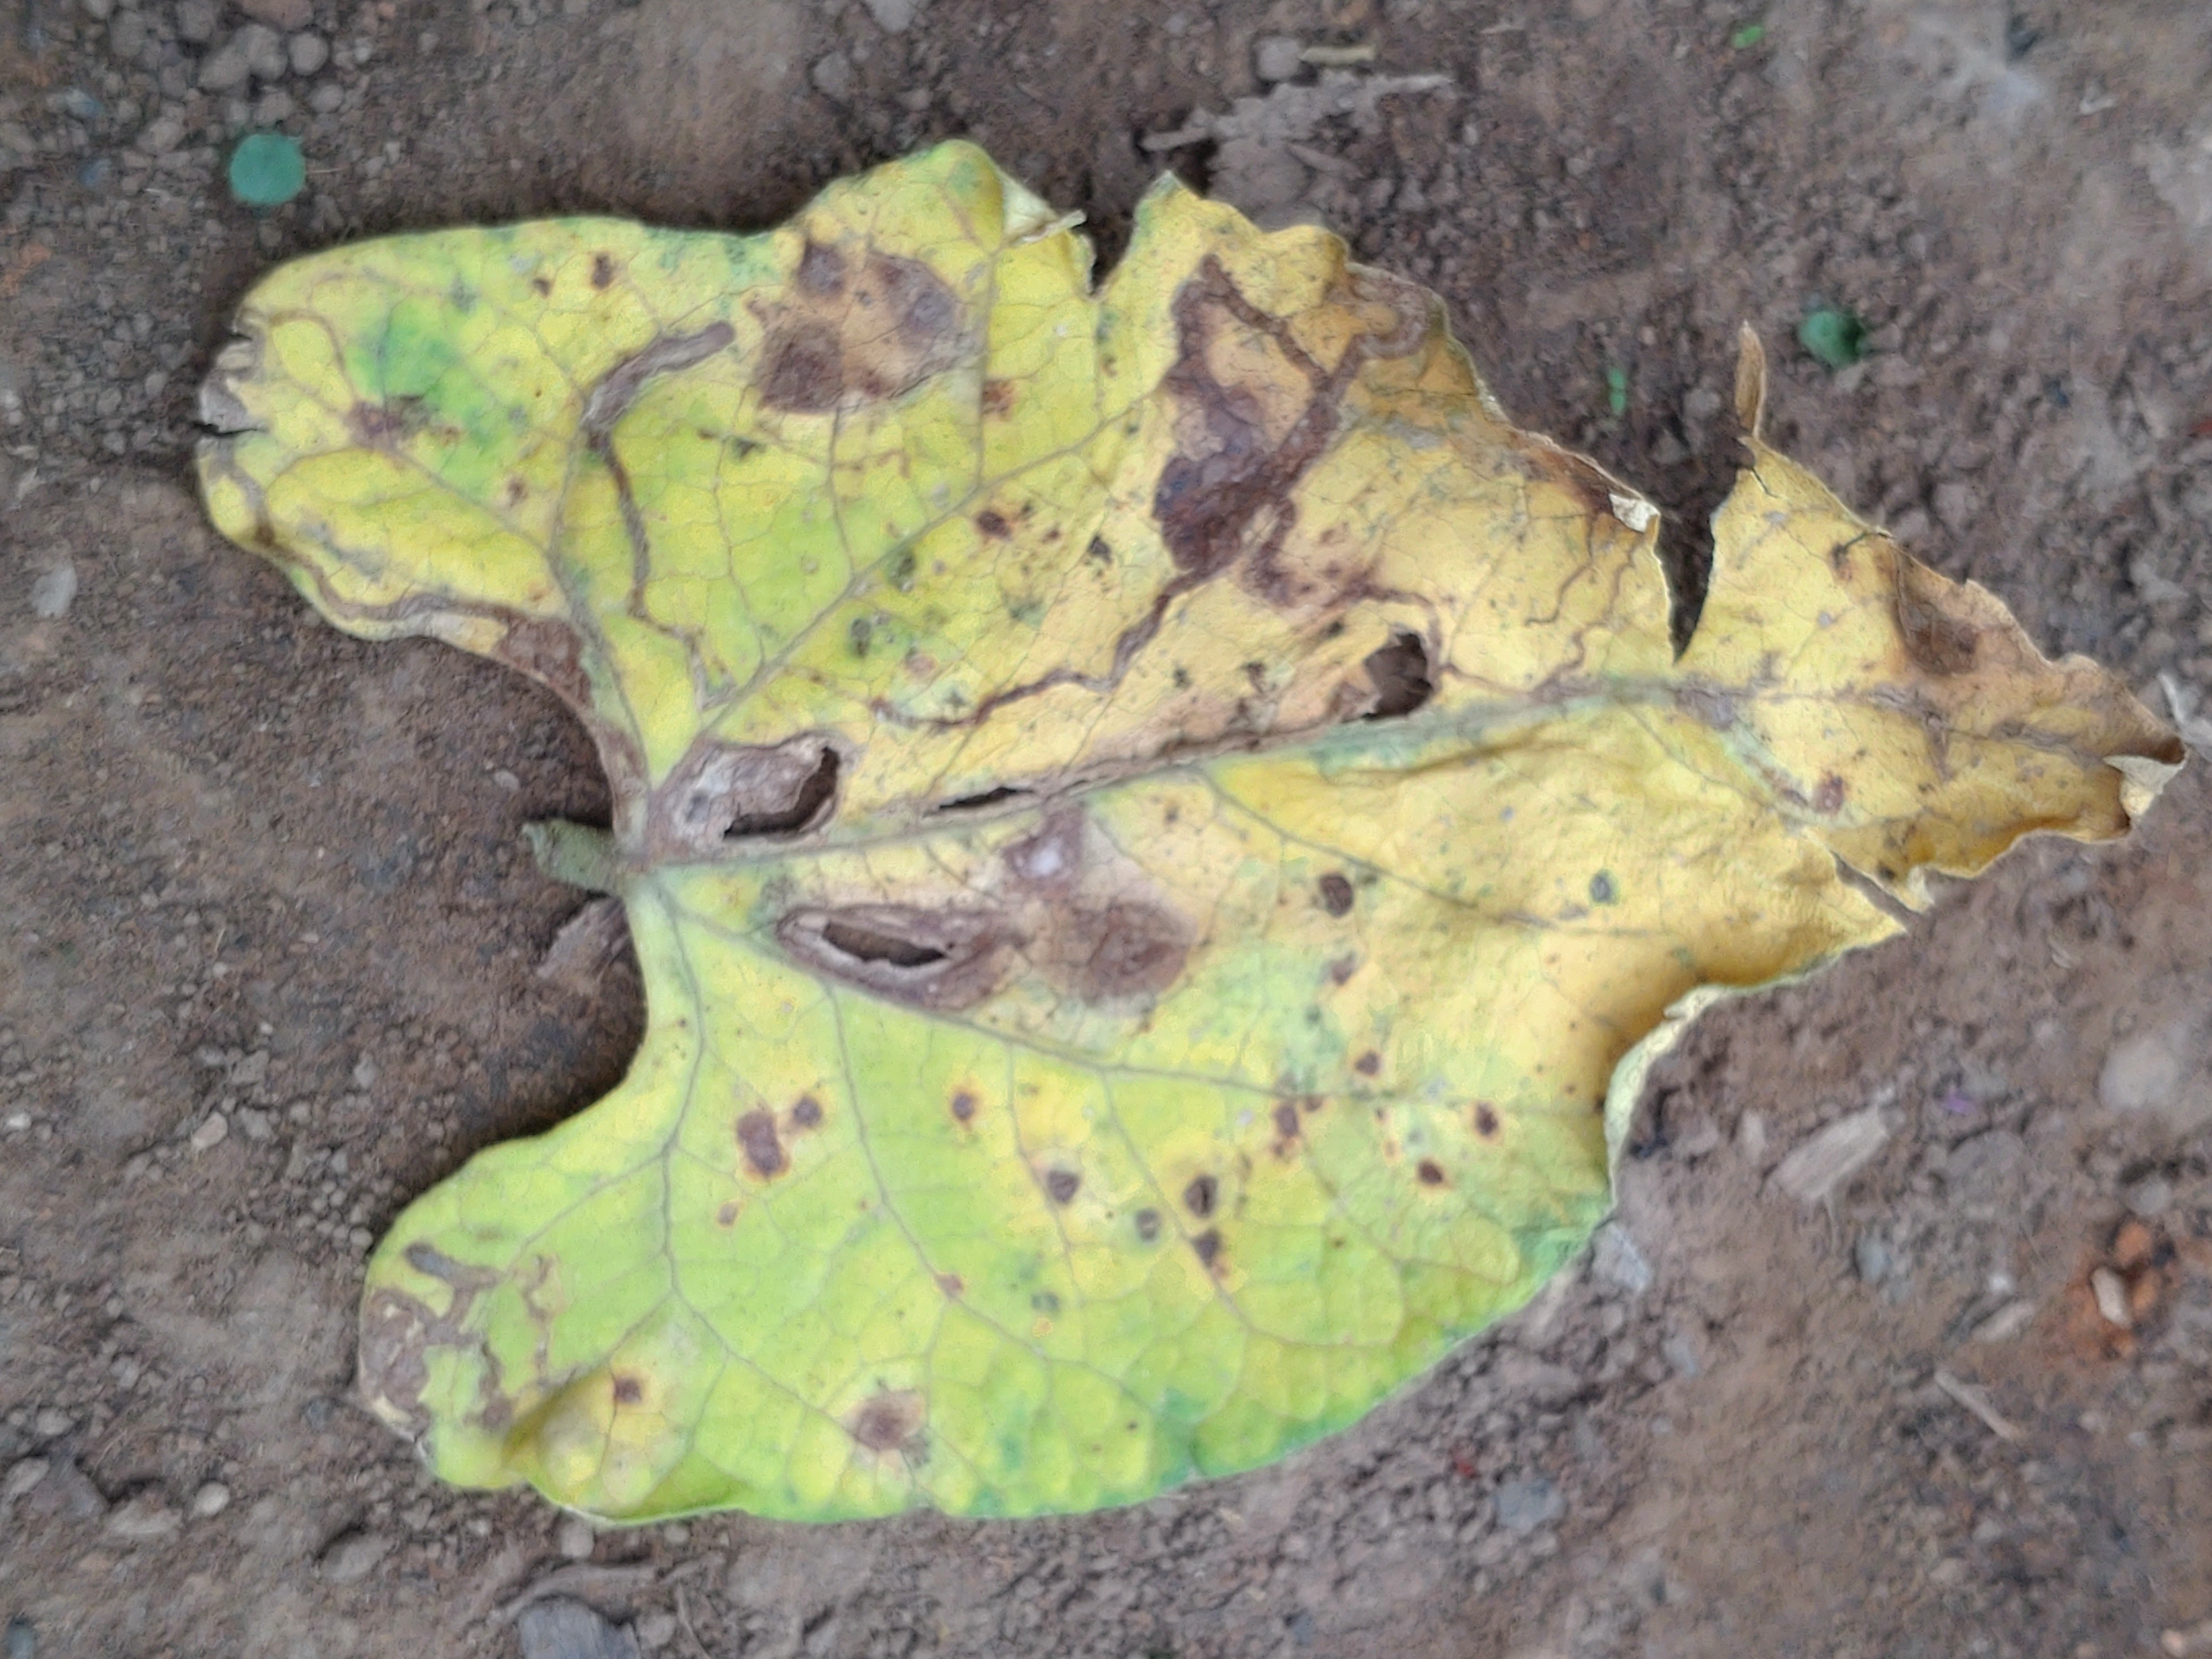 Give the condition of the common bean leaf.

anthracnose
